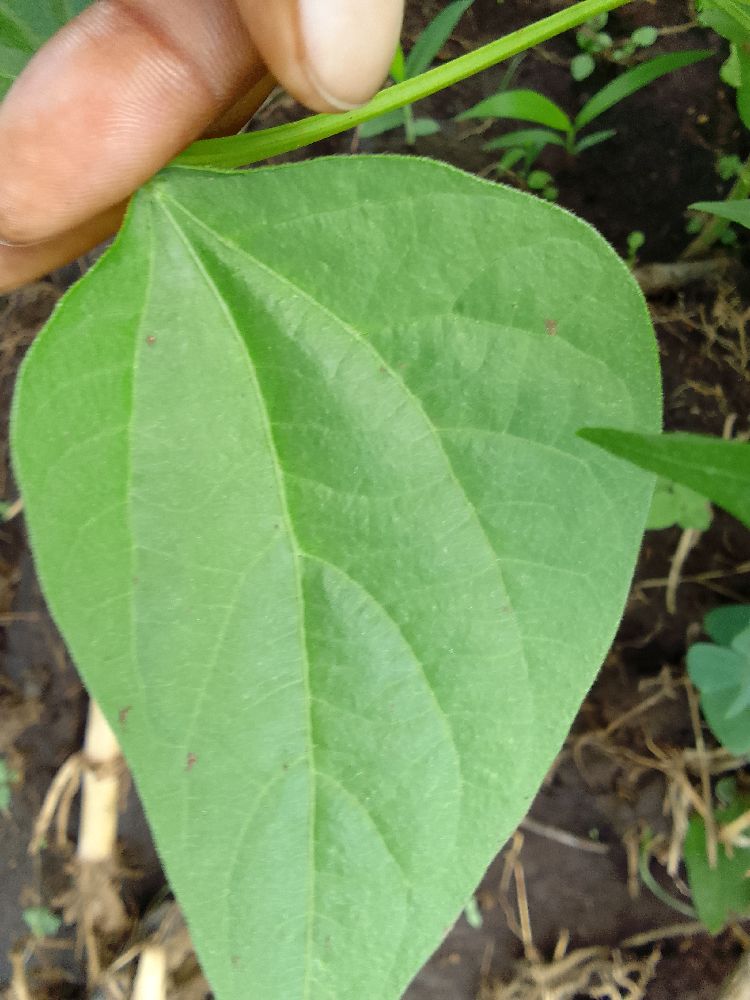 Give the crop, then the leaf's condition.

common bean, healthy
